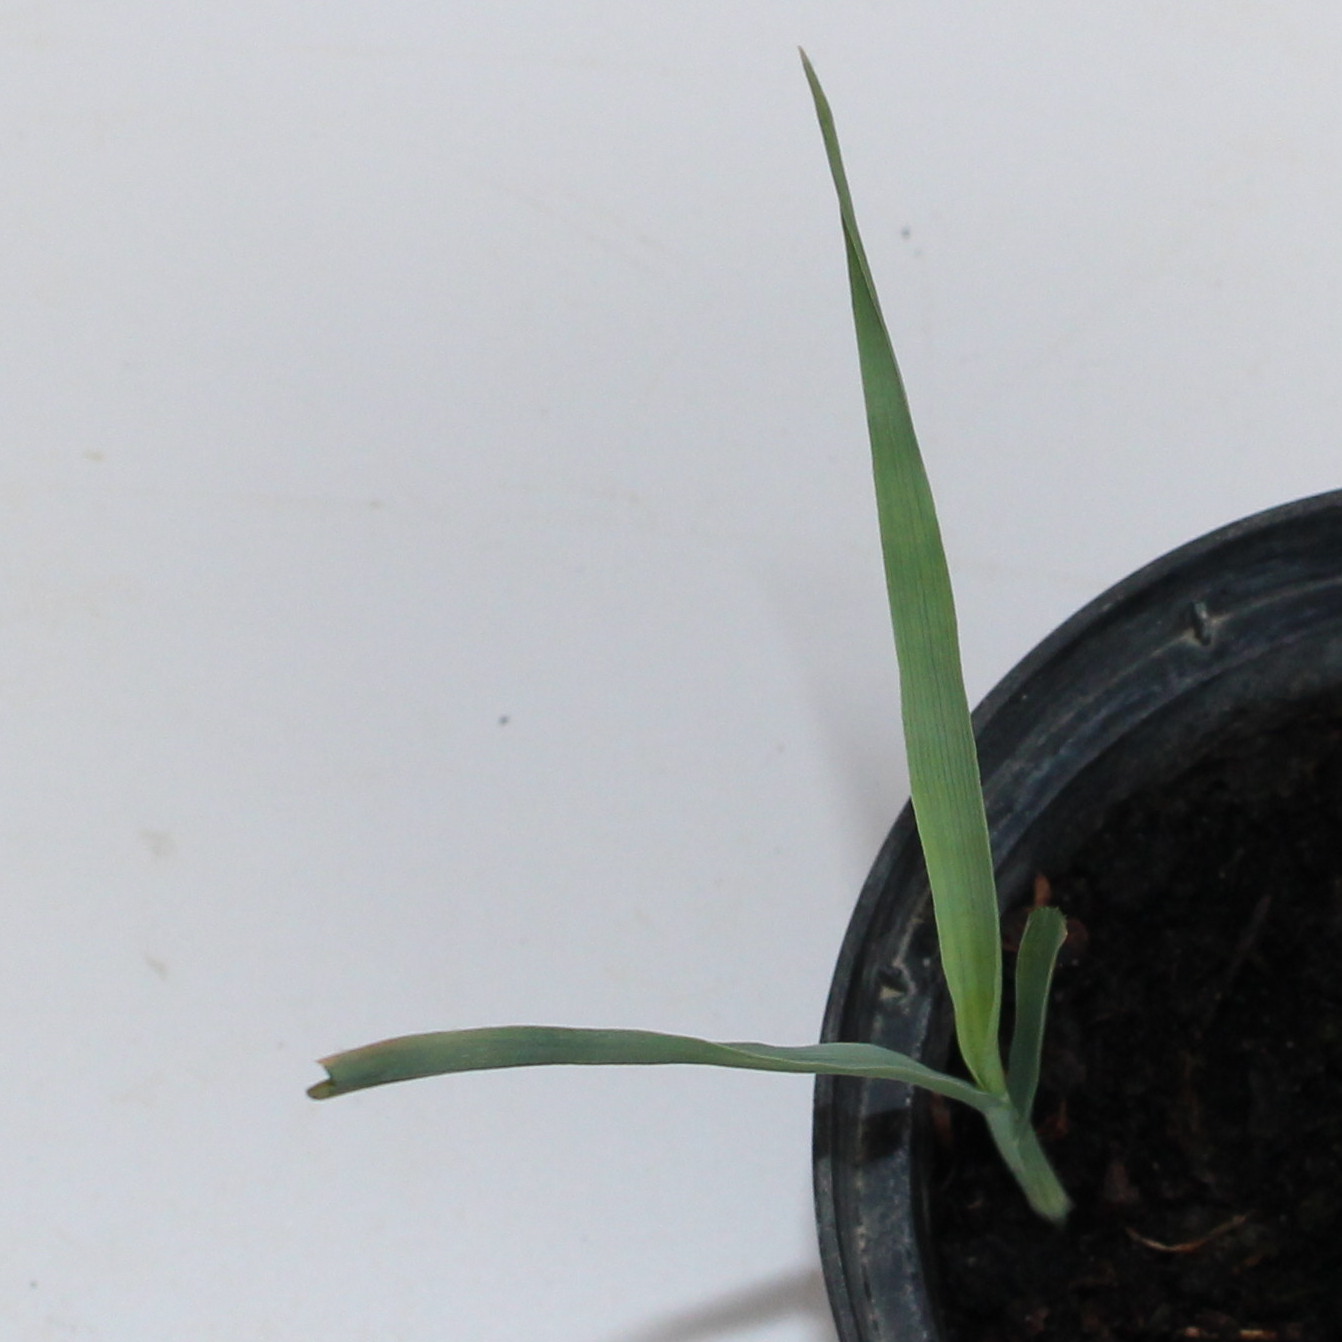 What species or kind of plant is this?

Avena sterilis
